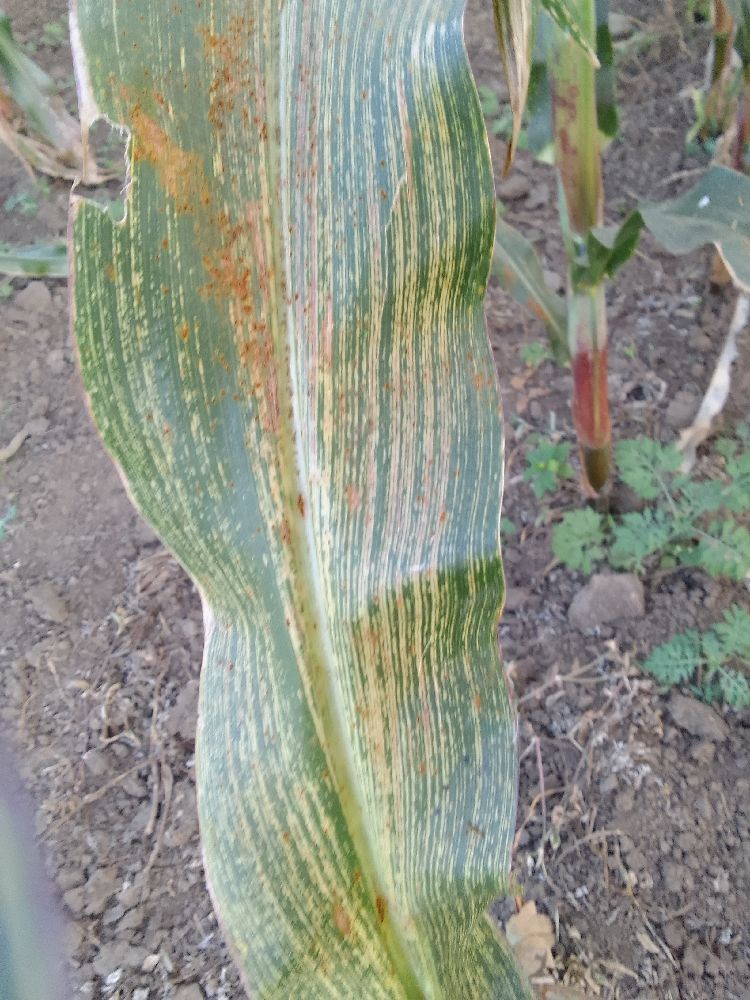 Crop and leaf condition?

maize, maize streak virus
